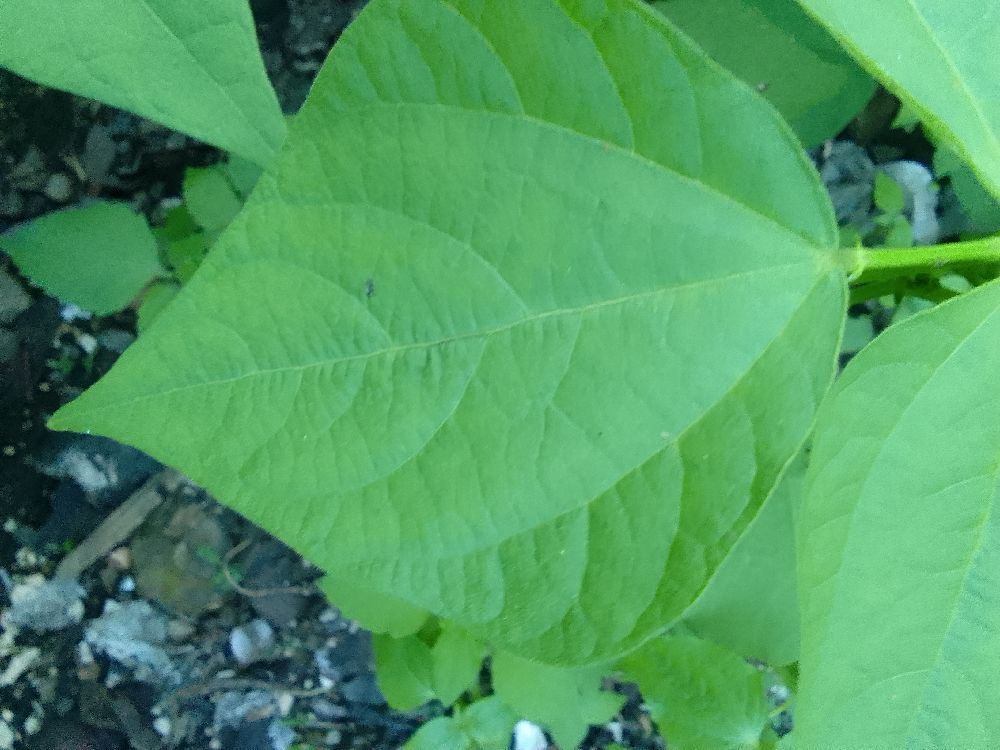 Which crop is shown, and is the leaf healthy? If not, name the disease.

common bean, healthy
